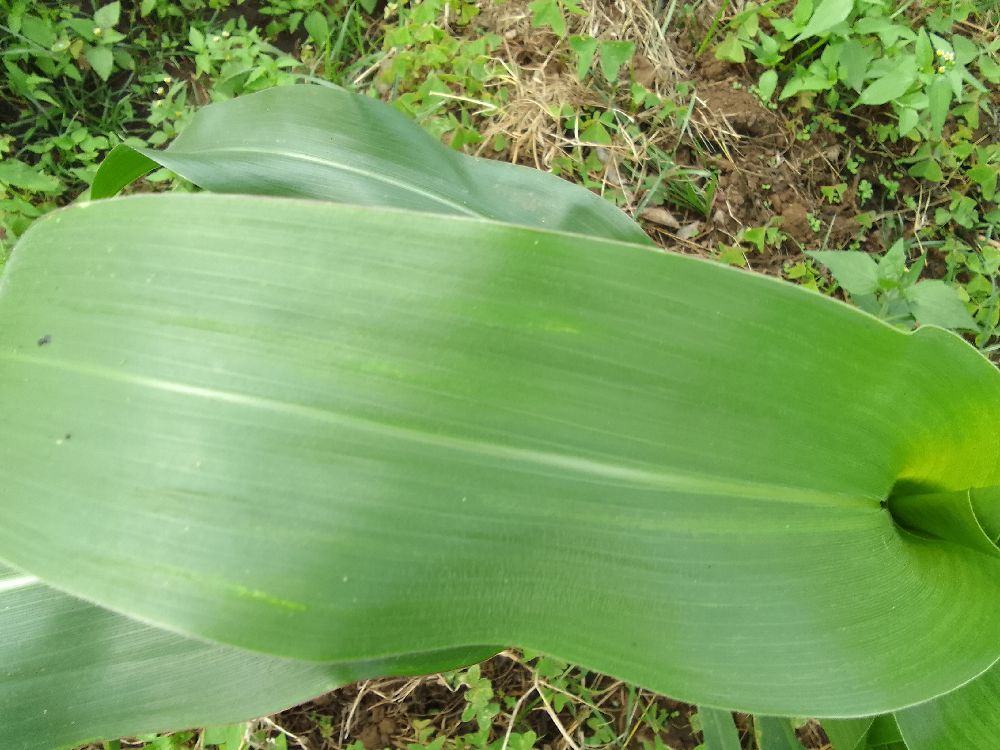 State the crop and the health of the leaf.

maize, healthy
